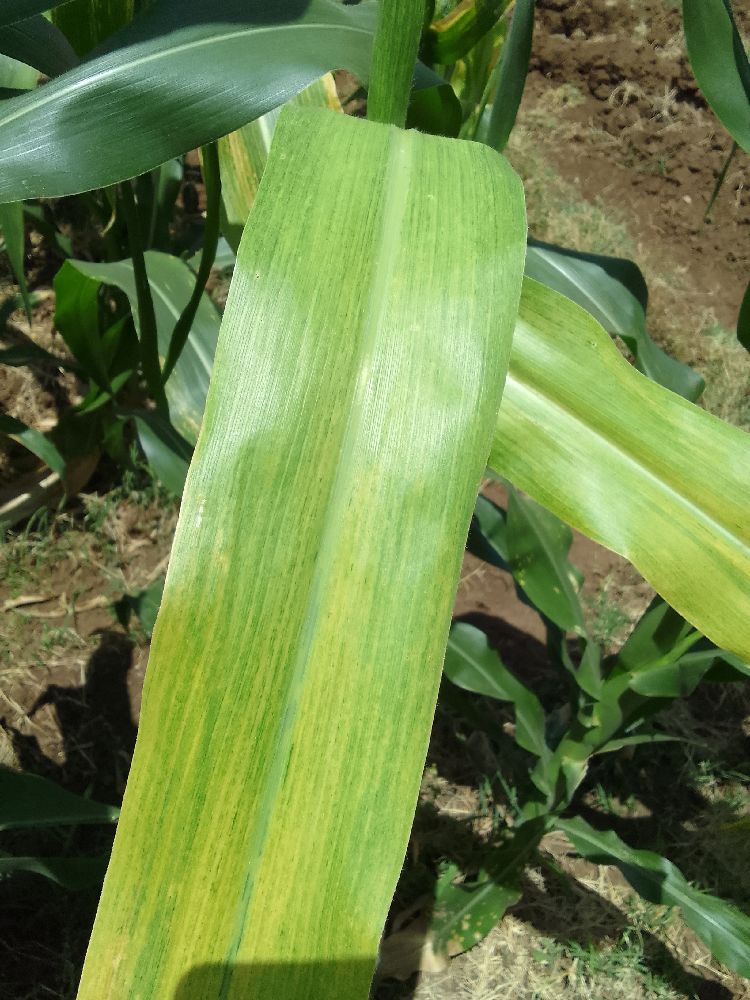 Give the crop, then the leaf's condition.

maize, maize lethal necrosis
